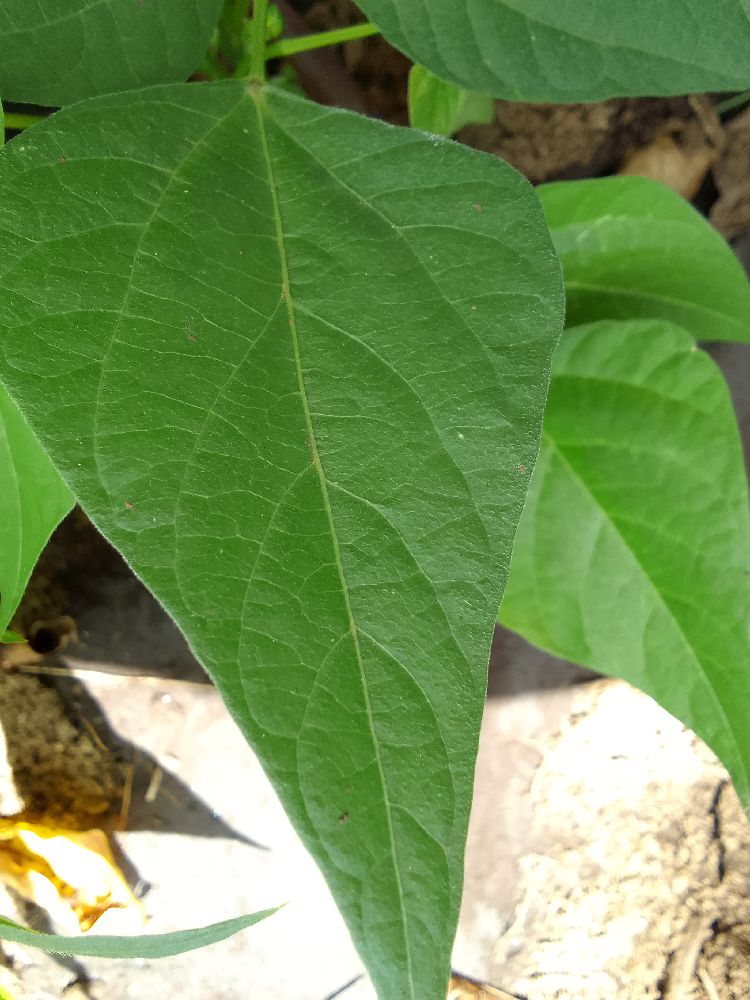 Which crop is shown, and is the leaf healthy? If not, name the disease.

common bean, healthy
